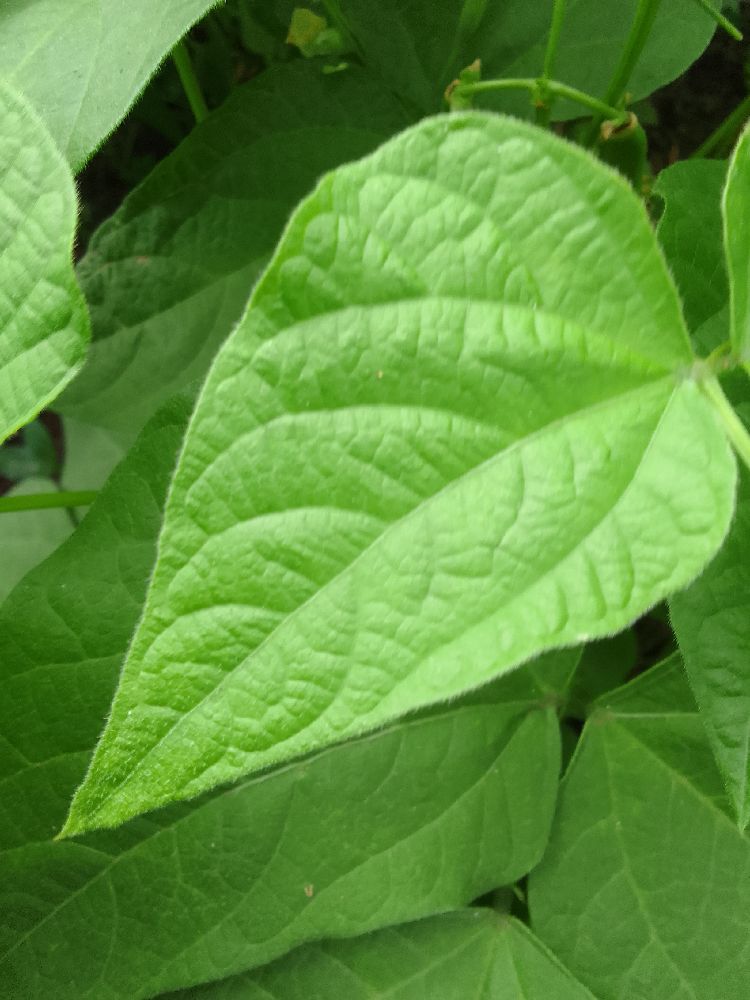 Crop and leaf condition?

common bean, healthy
